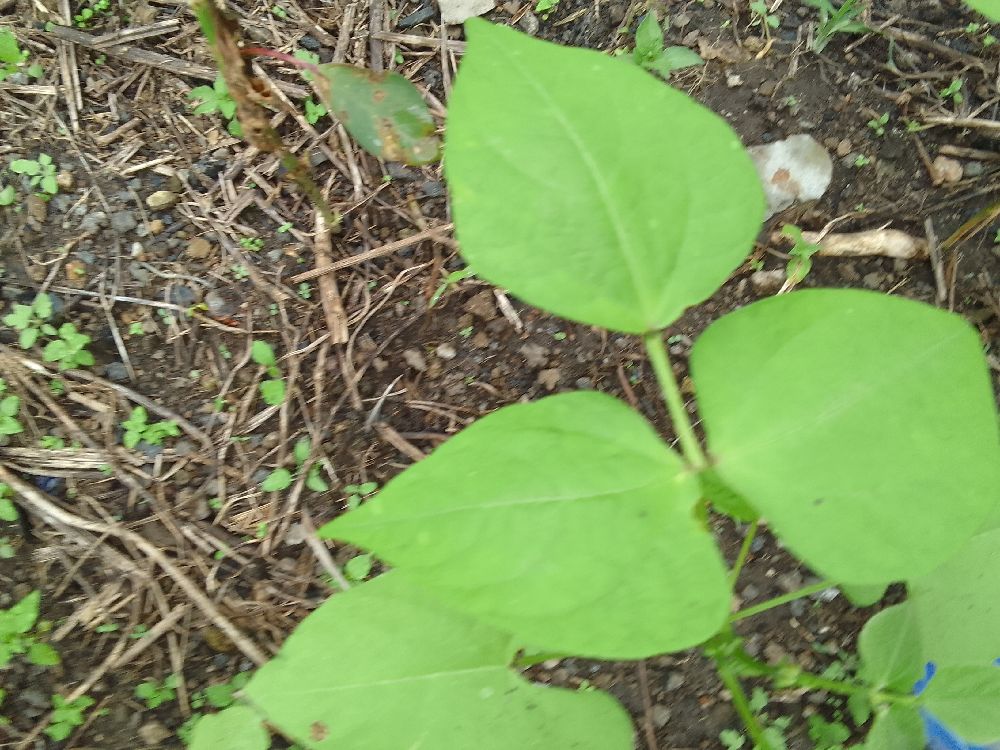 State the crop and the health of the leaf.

common bean, healthy
